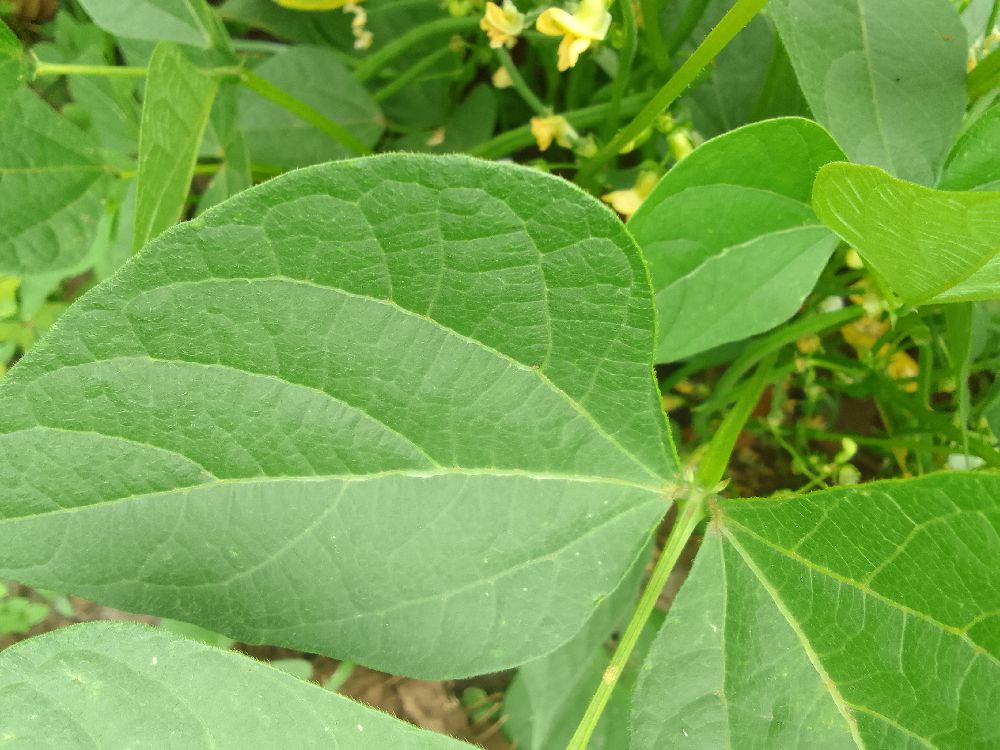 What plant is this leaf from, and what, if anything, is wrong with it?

common bean, healthy
